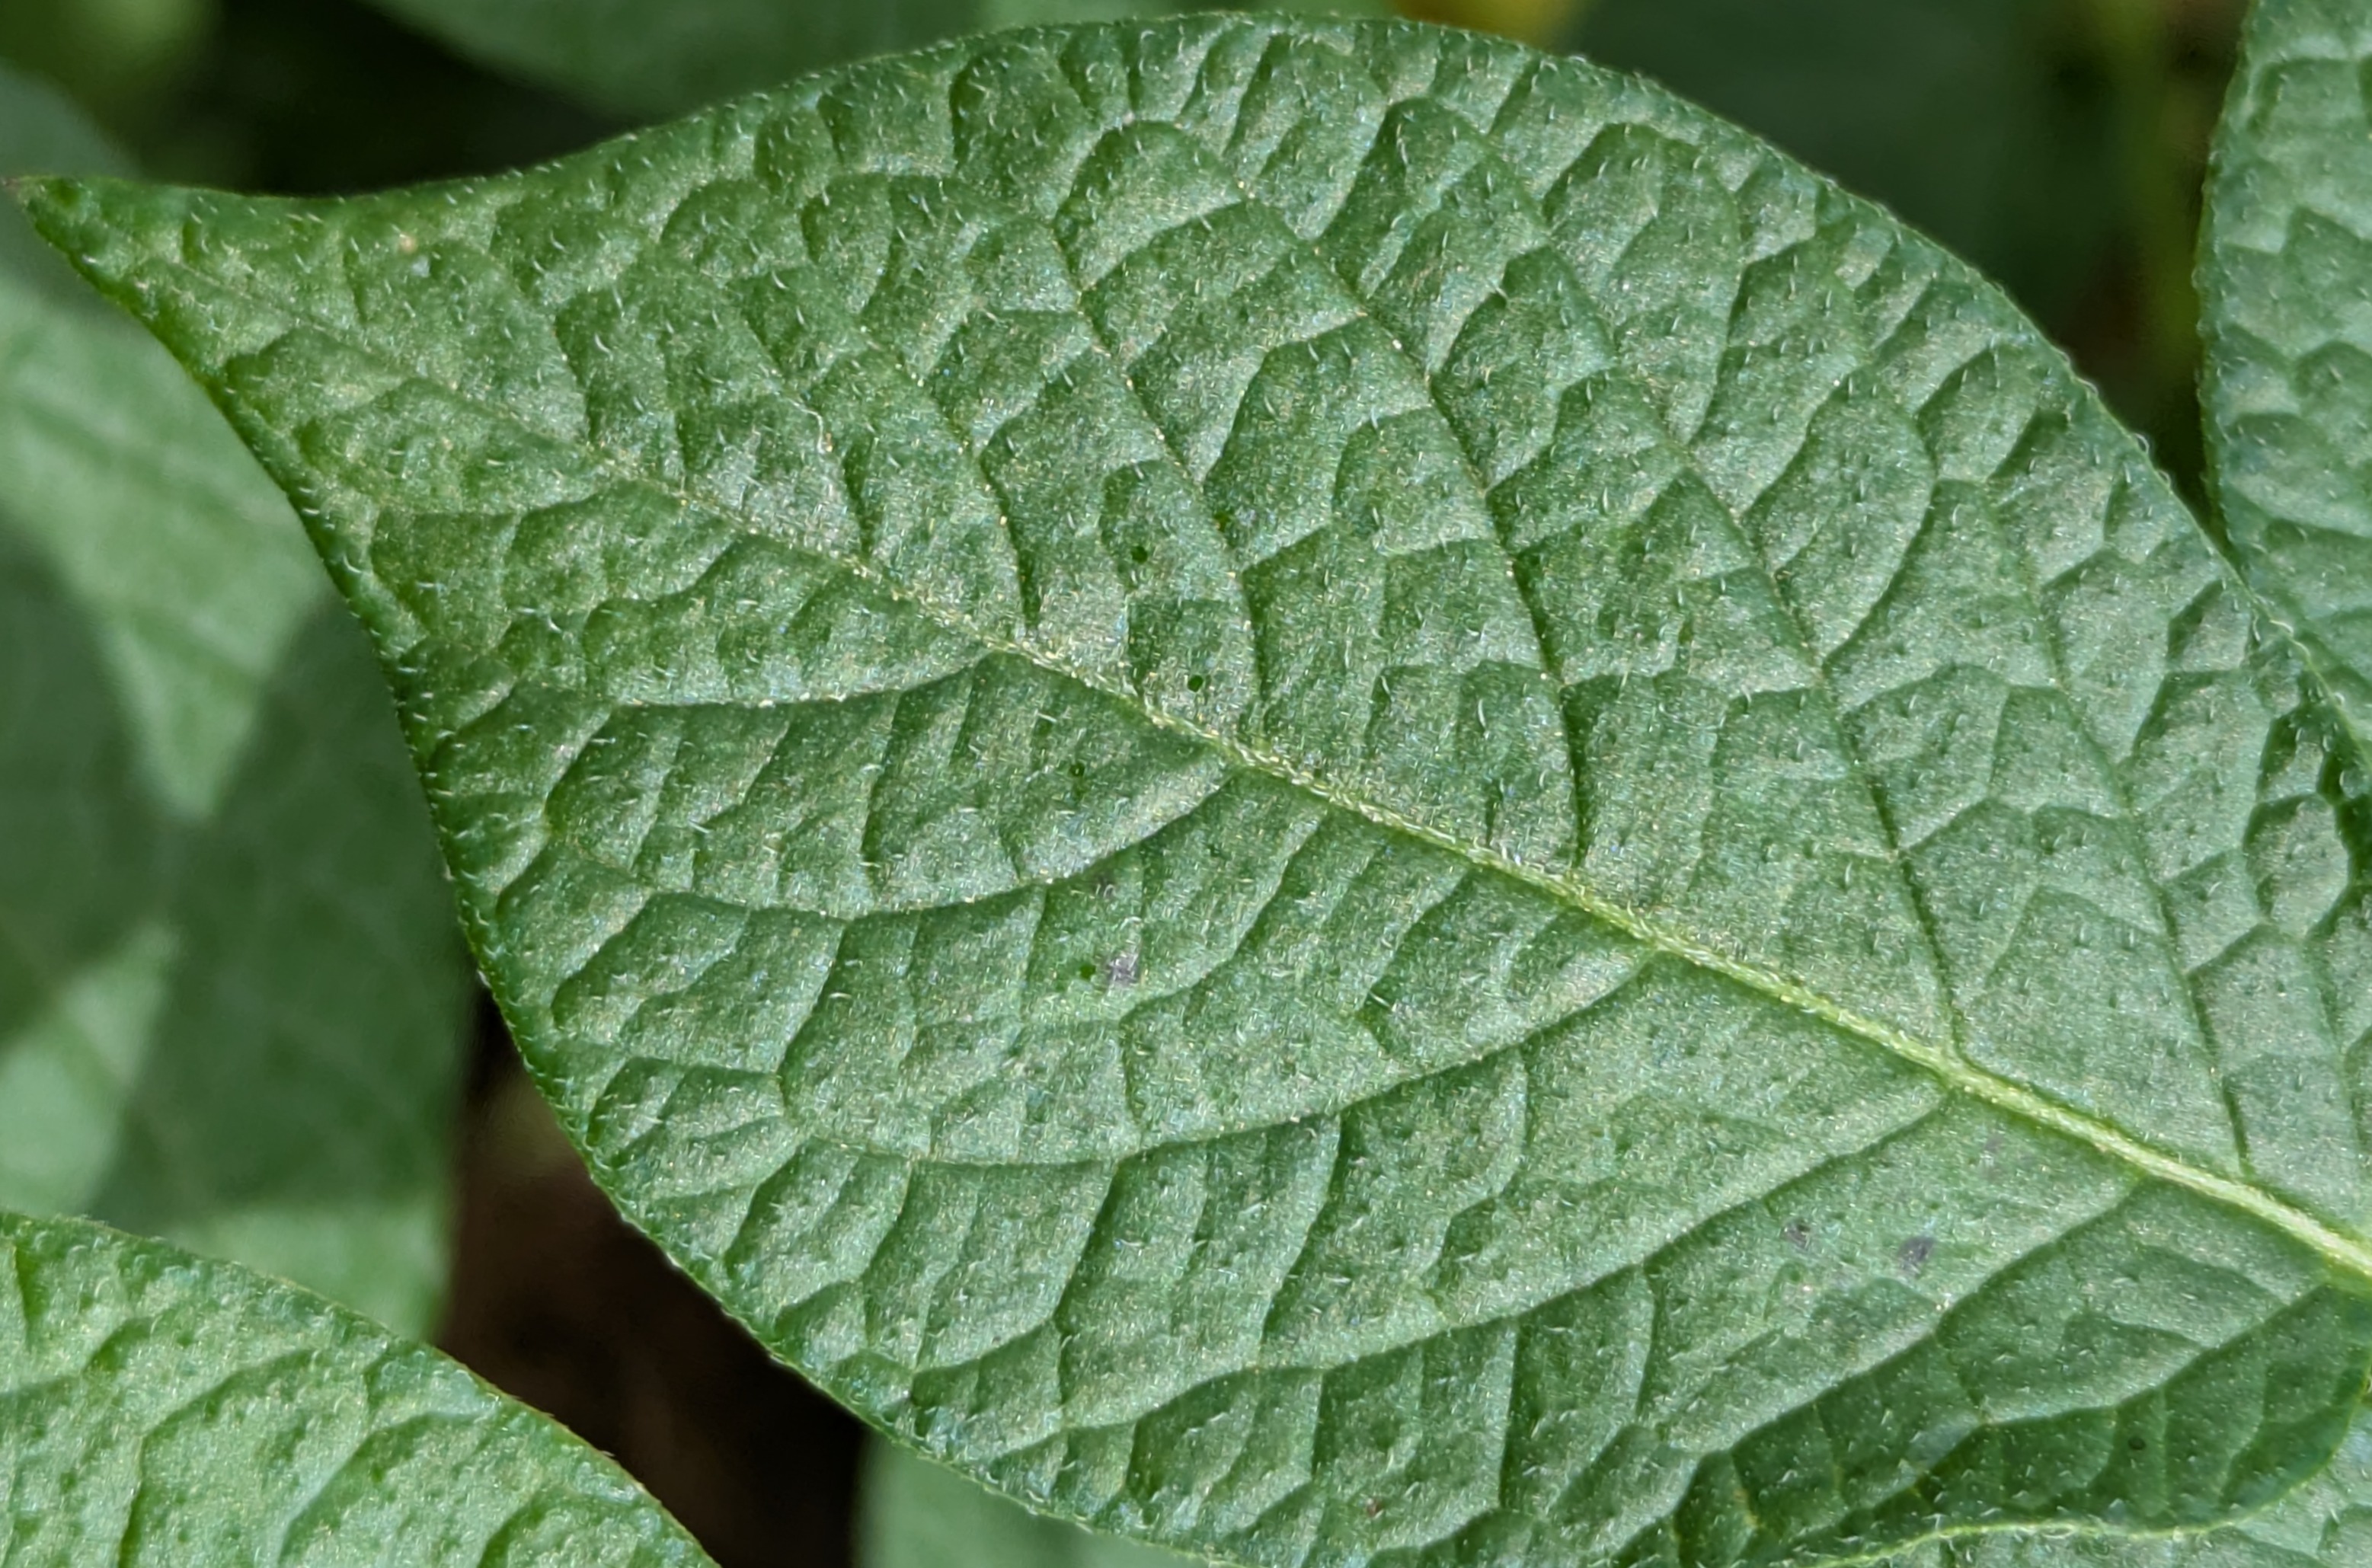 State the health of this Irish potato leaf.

healthy
